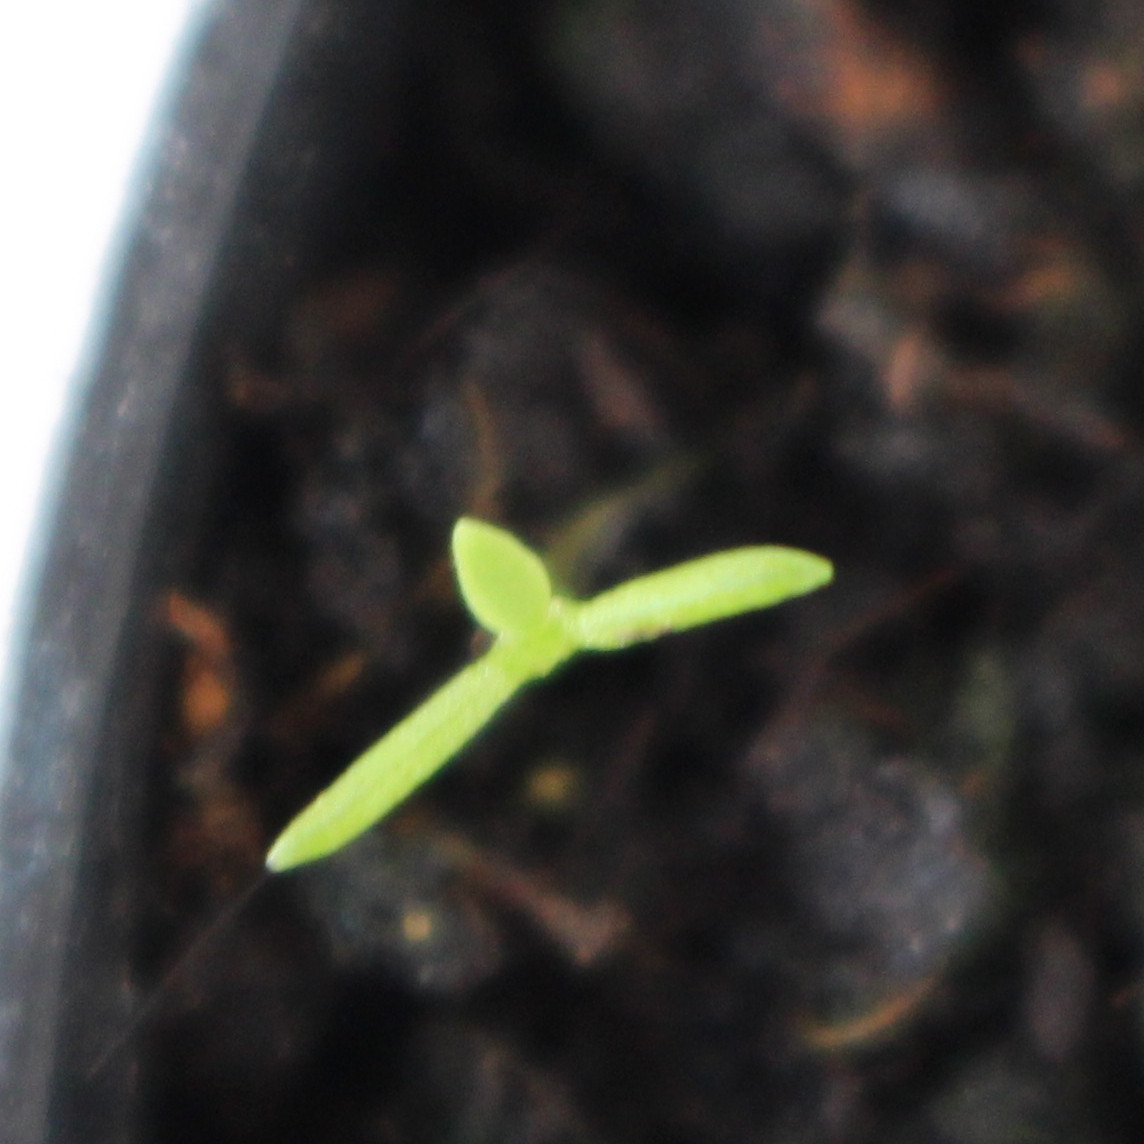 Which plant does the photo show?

Papaver rhoeas
